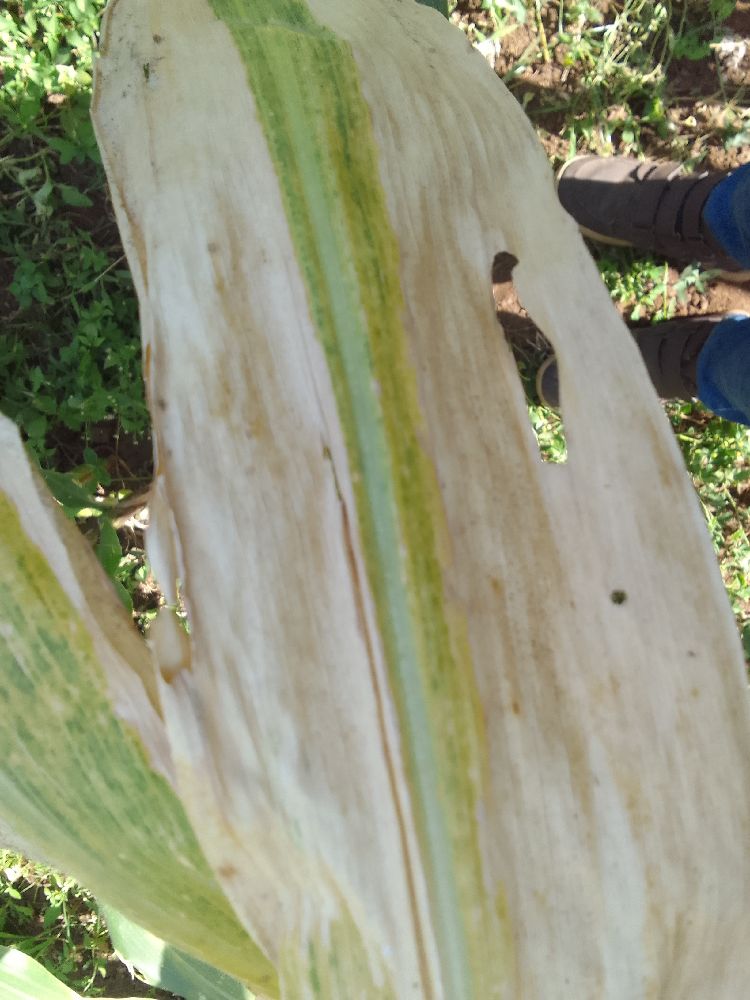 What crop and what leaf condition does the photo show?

maize, maize lethal necrosis
